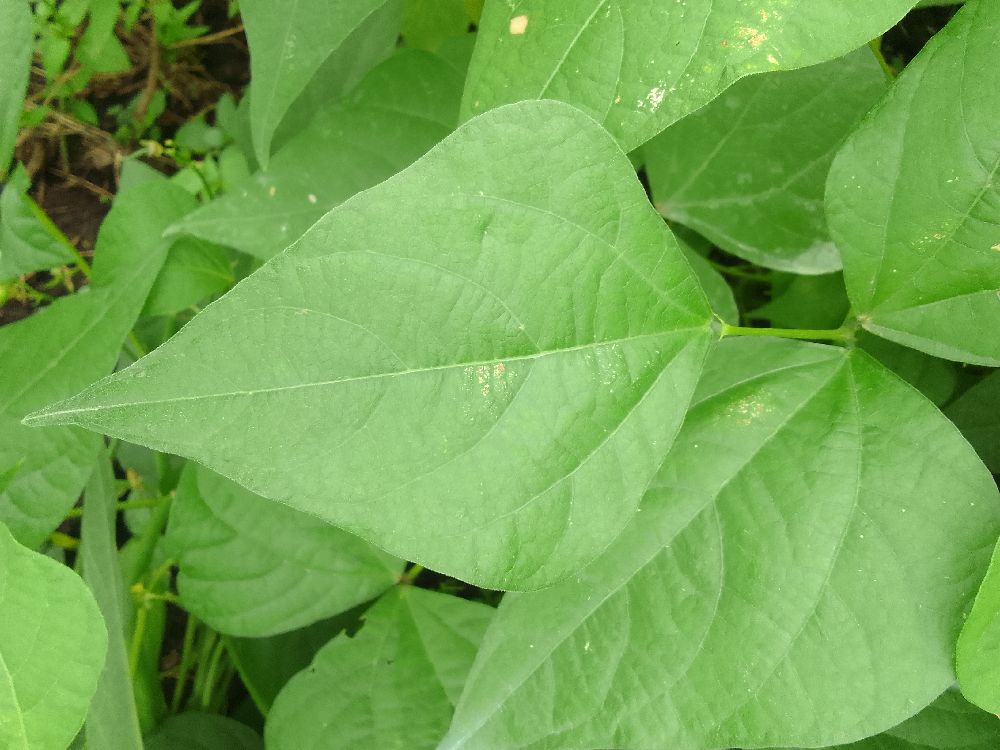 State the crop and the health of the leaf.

common bean, healthy
